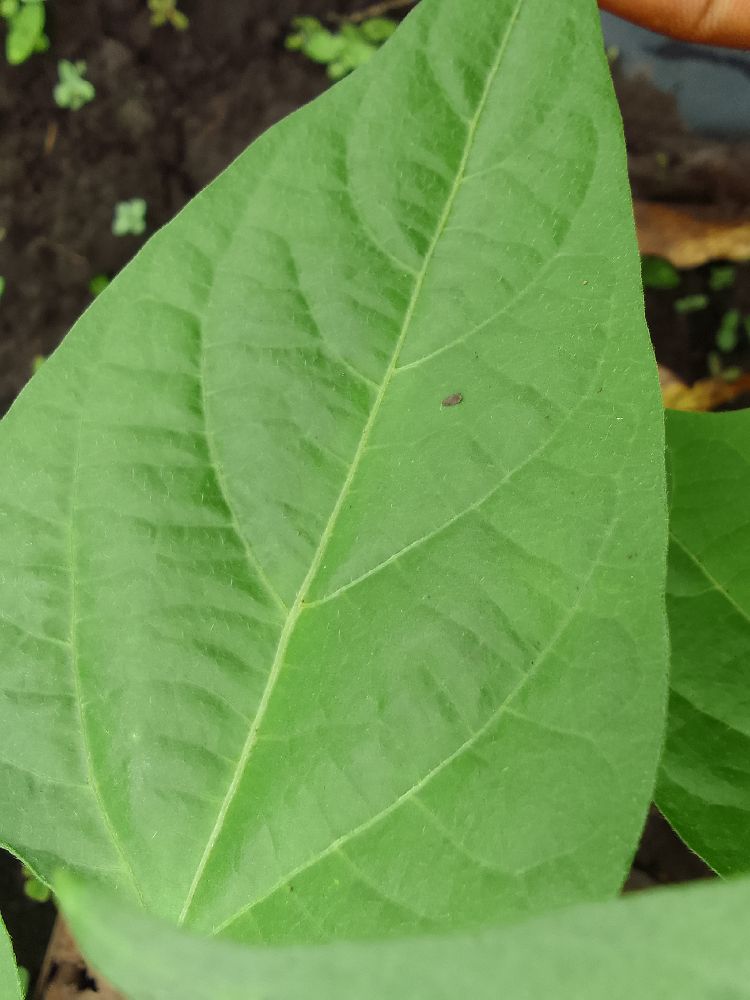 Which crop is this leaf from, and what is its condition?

common bean, healthy
